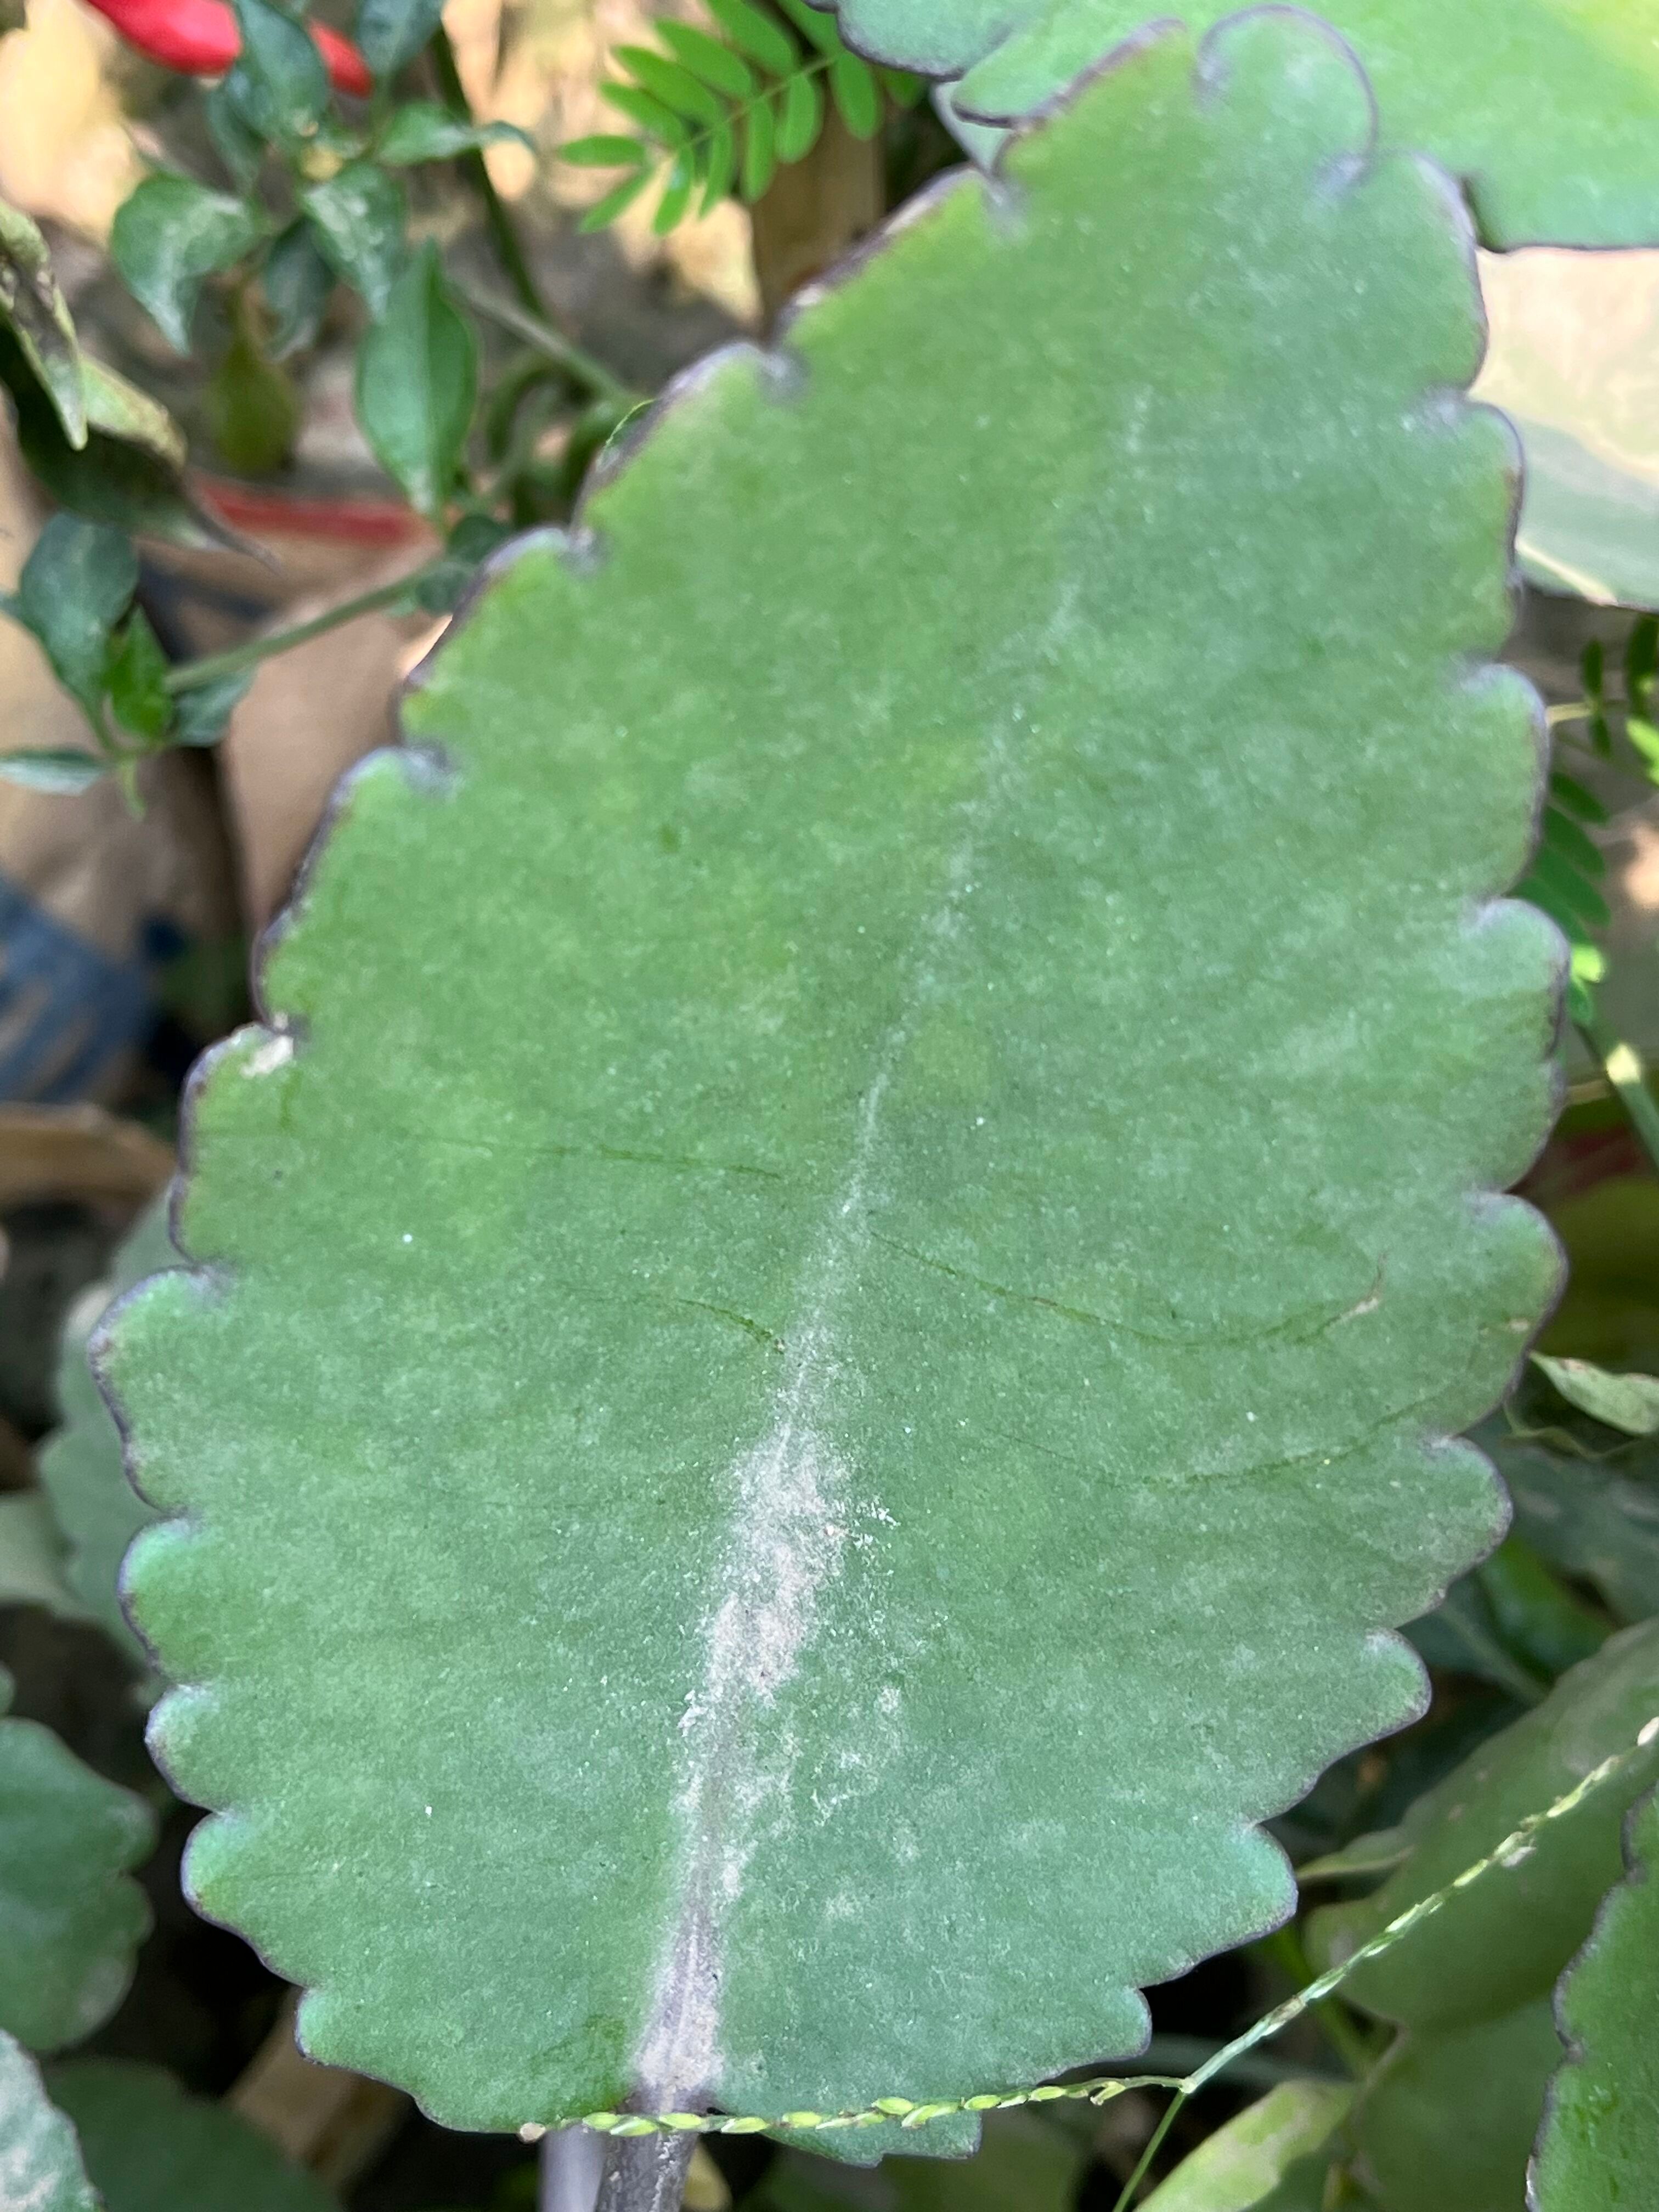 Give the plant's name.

pathorkuci
